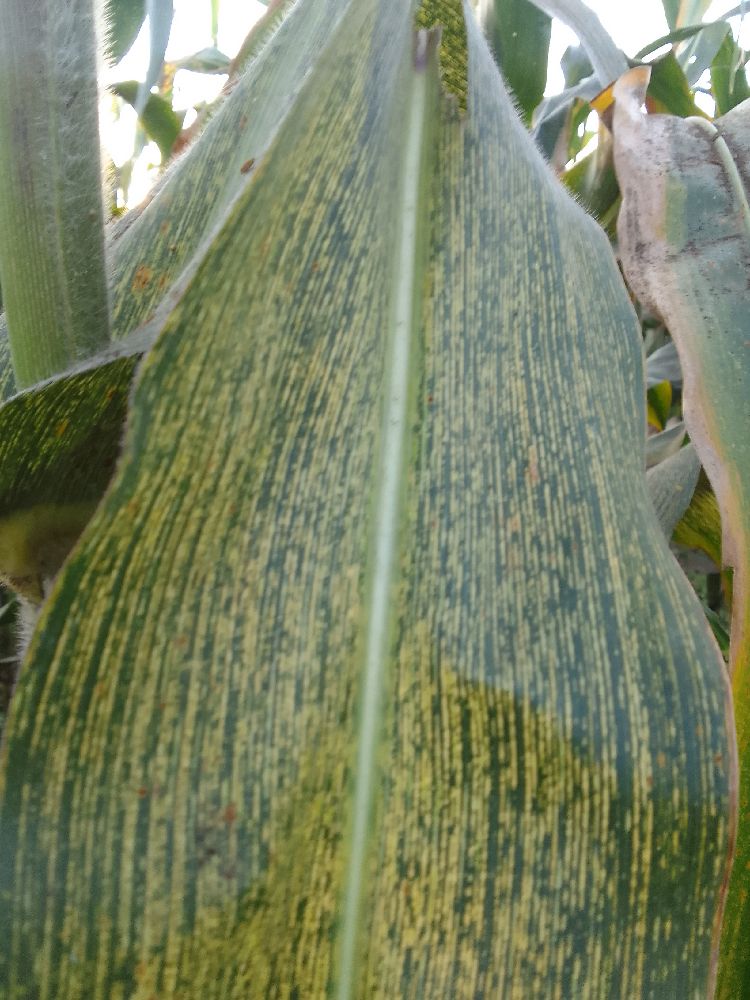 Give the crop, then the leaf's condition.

maize, maize streak virus
